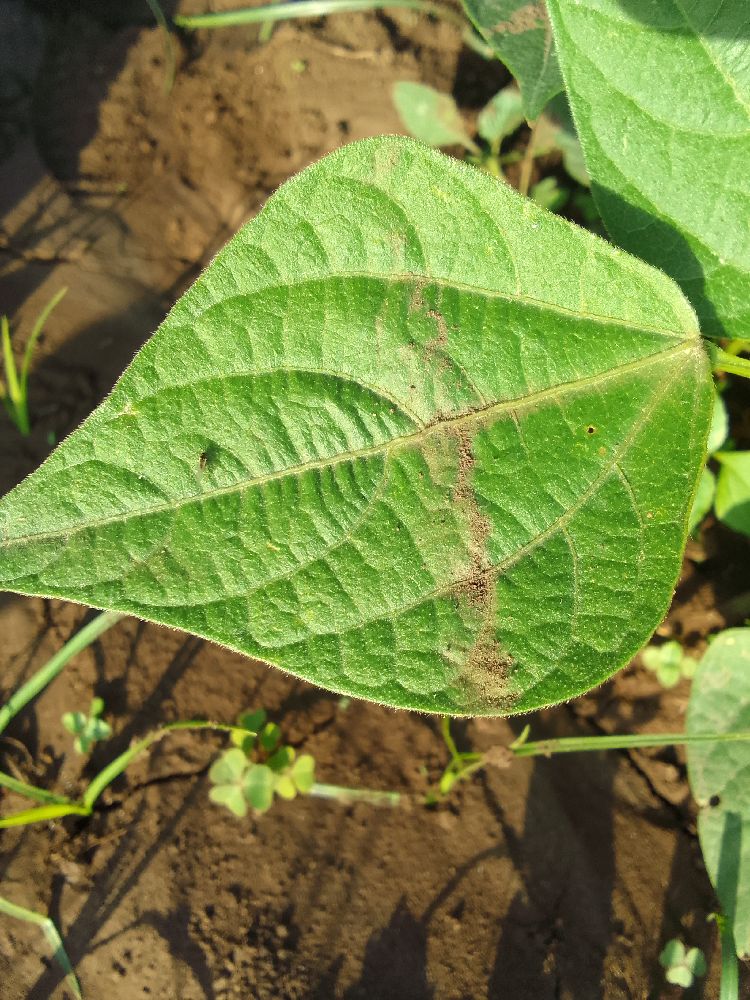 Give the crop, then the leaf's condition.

common bean, healthy
